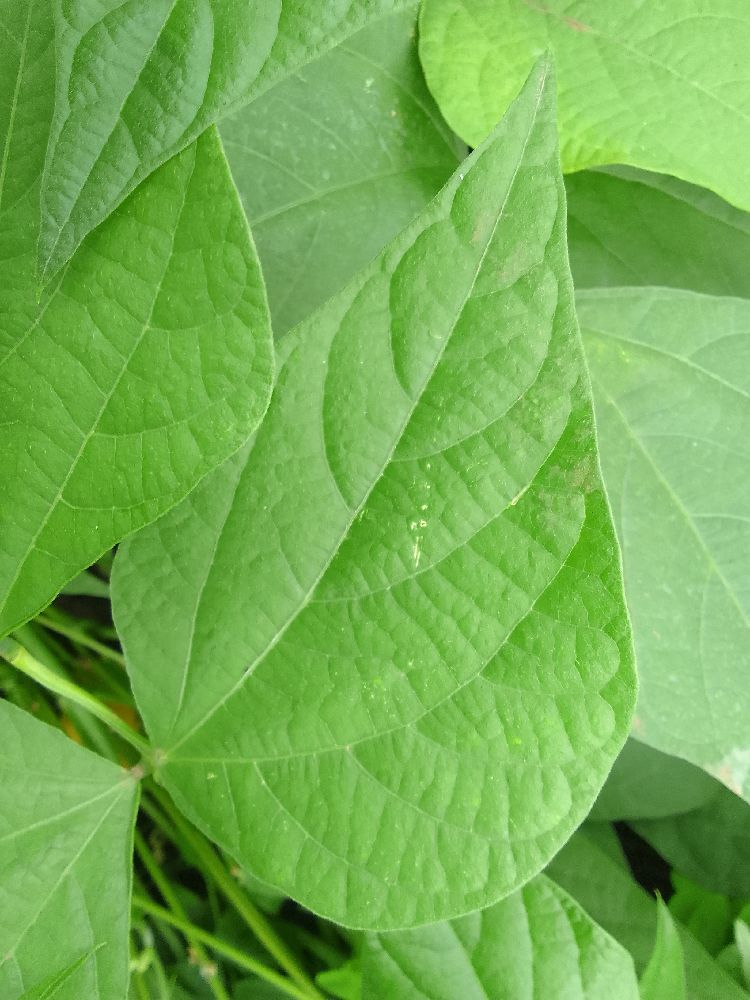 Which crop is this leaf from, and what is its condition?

common bean, healthy
